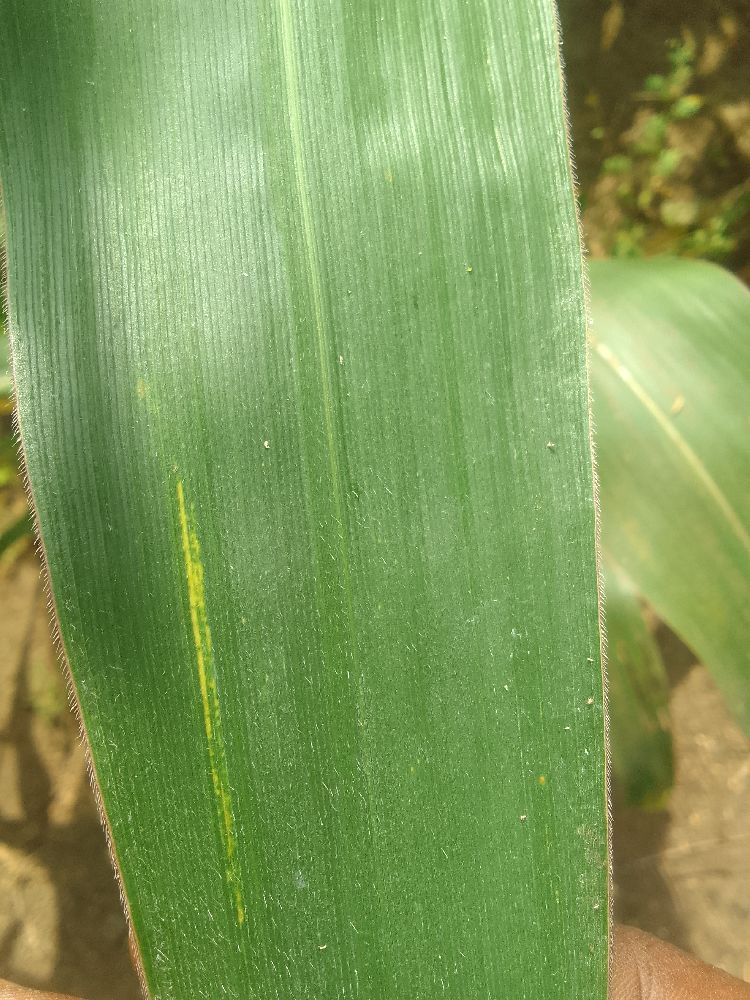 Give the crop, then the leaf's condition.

maize, healthy
